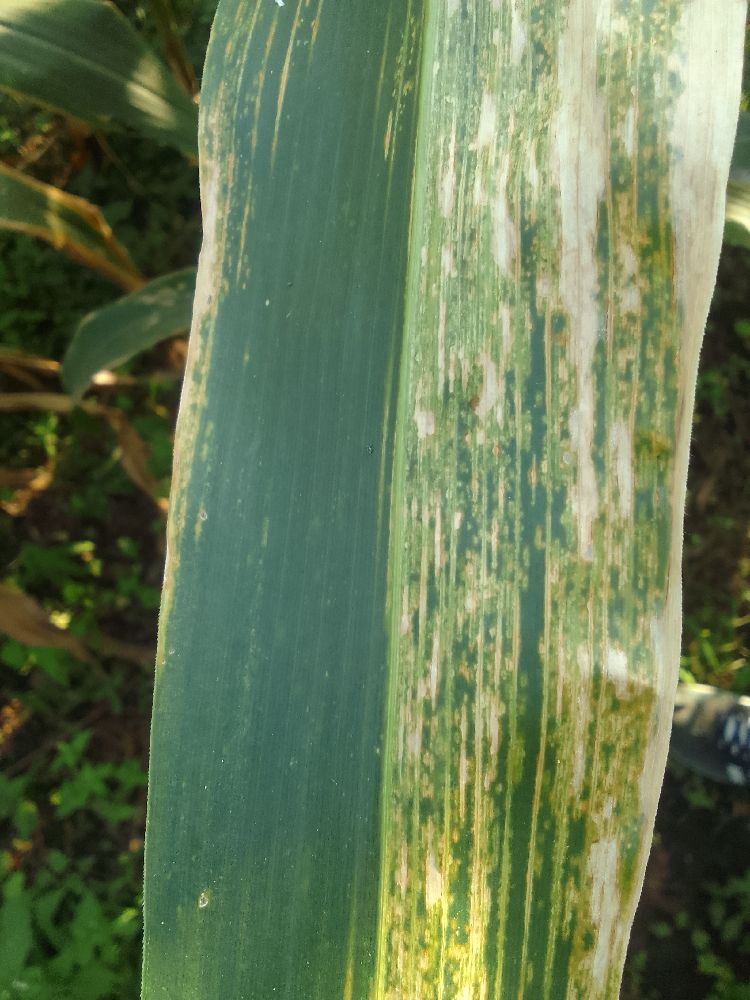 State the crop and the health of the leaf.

maize, maize lethal necrosis
